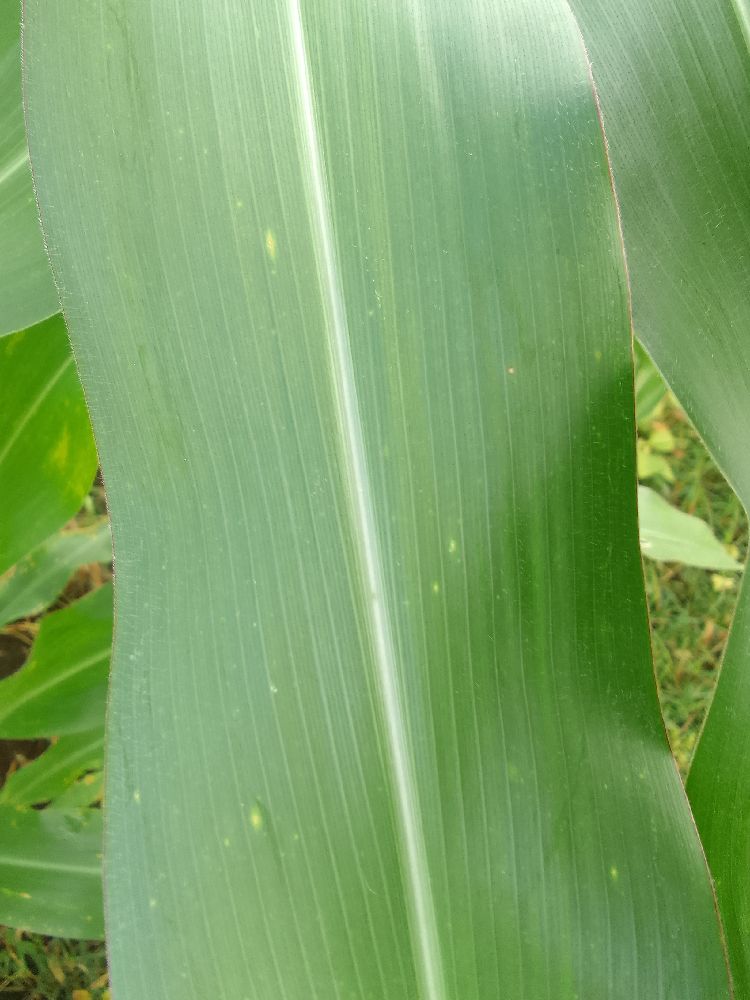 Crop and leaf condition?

maize, healthy
